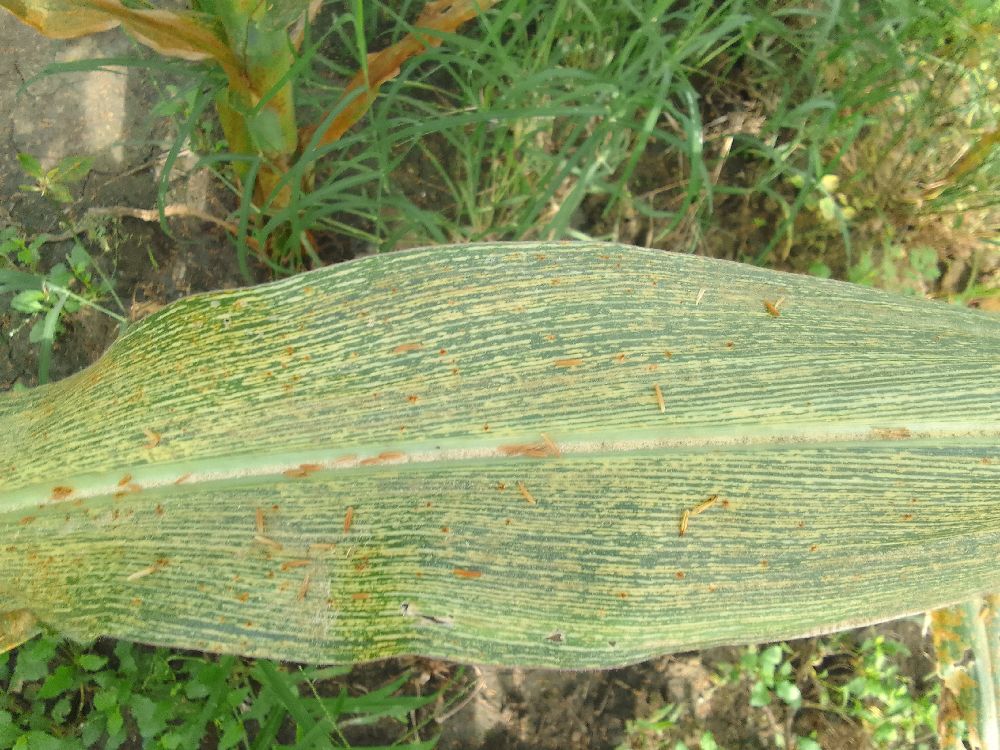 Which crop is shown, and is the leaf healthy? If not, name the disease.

maize, maize streak virus
